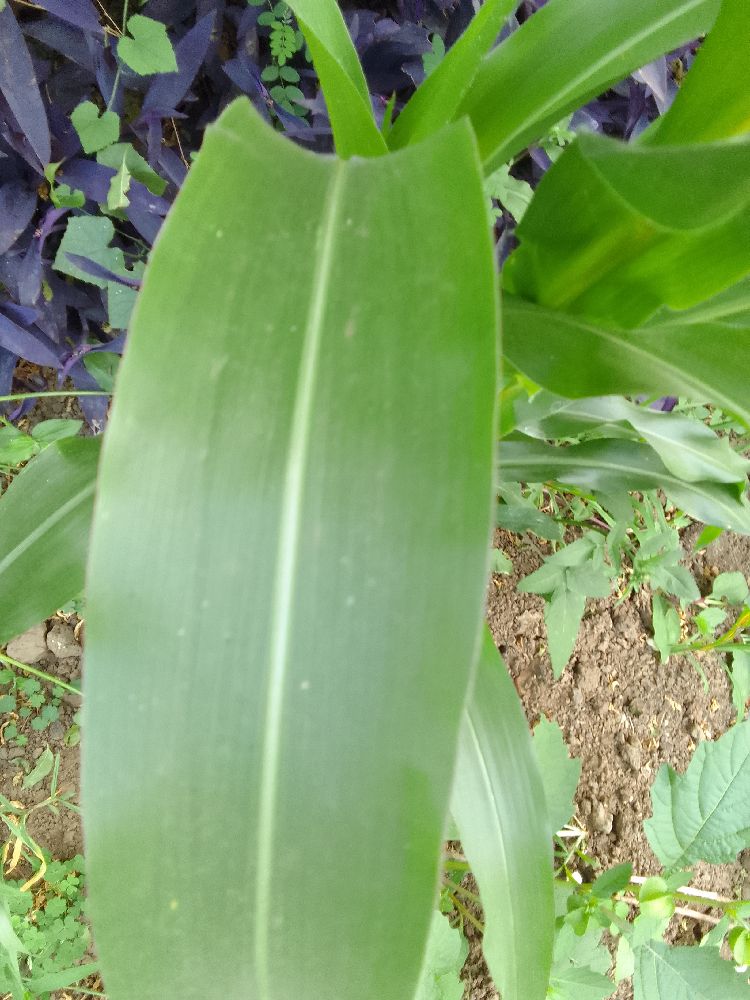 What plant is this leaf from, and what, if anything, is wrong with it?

maize, healthy
